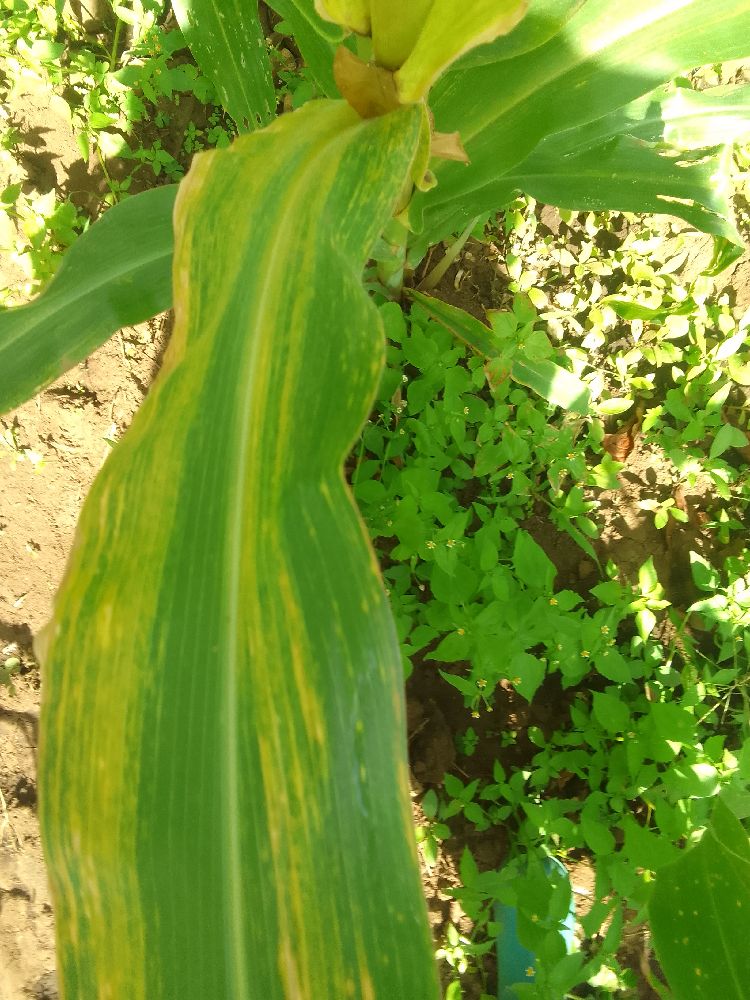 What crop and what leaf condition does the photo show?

maize, maize lethal necrosis
